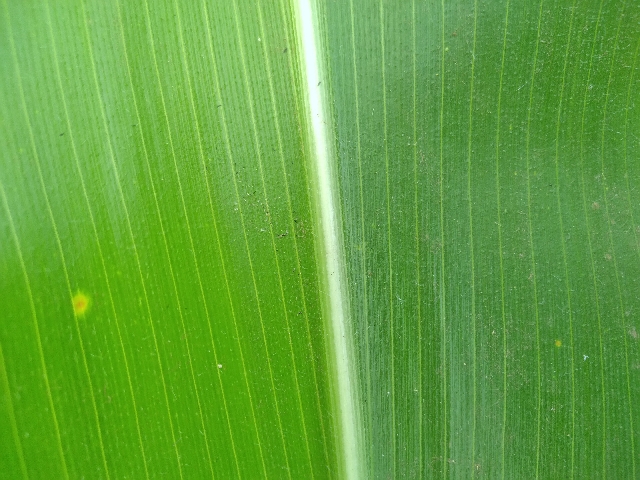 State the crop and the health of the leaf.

maize, healthy
